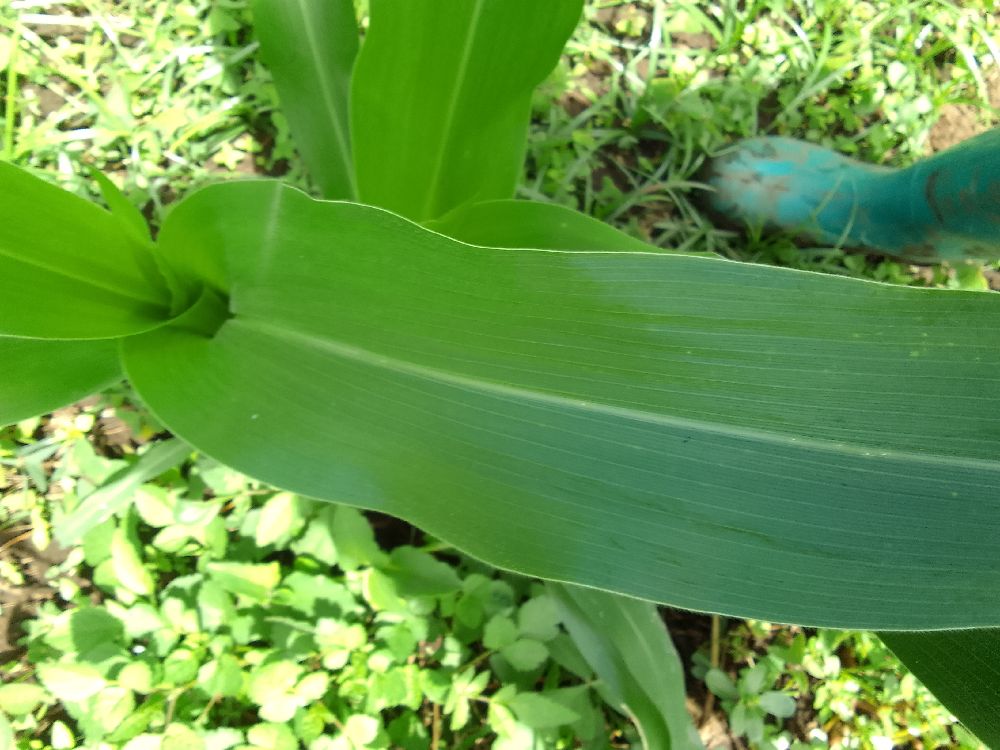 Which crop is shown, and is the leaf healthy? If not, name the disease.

maize, healthy
